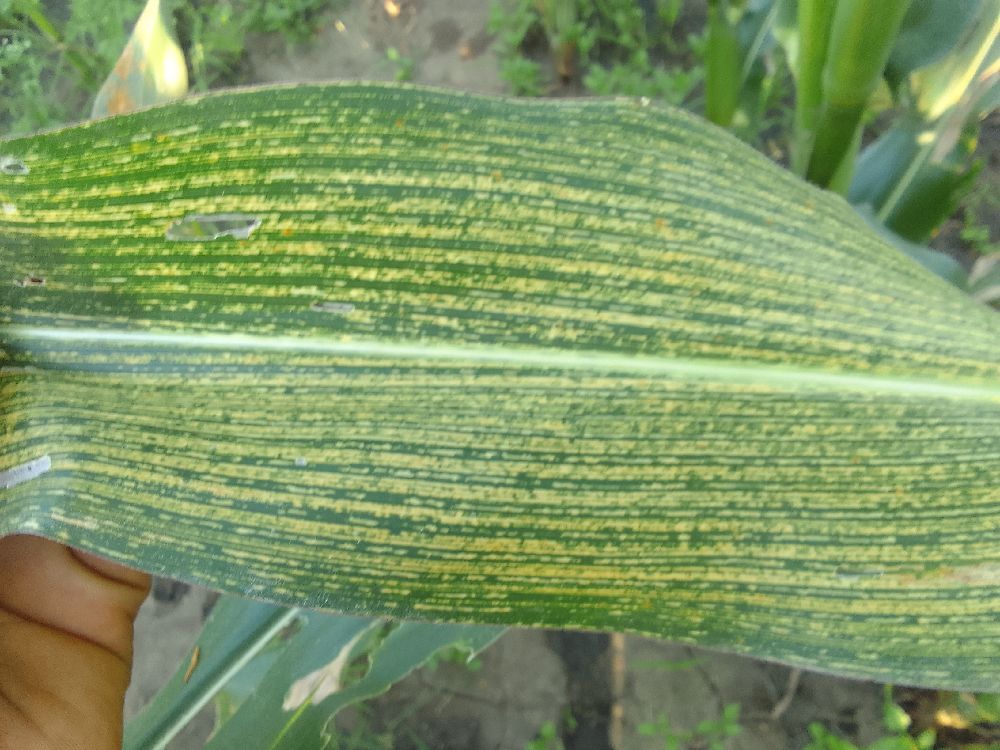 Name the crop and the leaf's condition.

maize, maize streak virus
